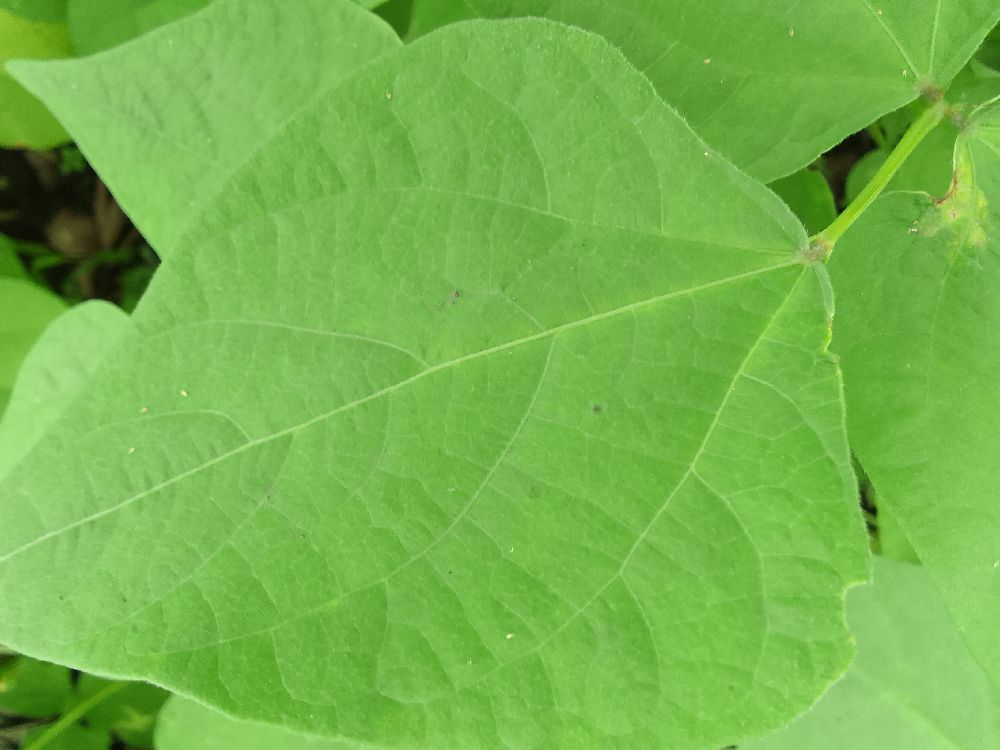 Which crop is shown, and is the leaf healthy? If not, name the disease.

common bean, healthy
